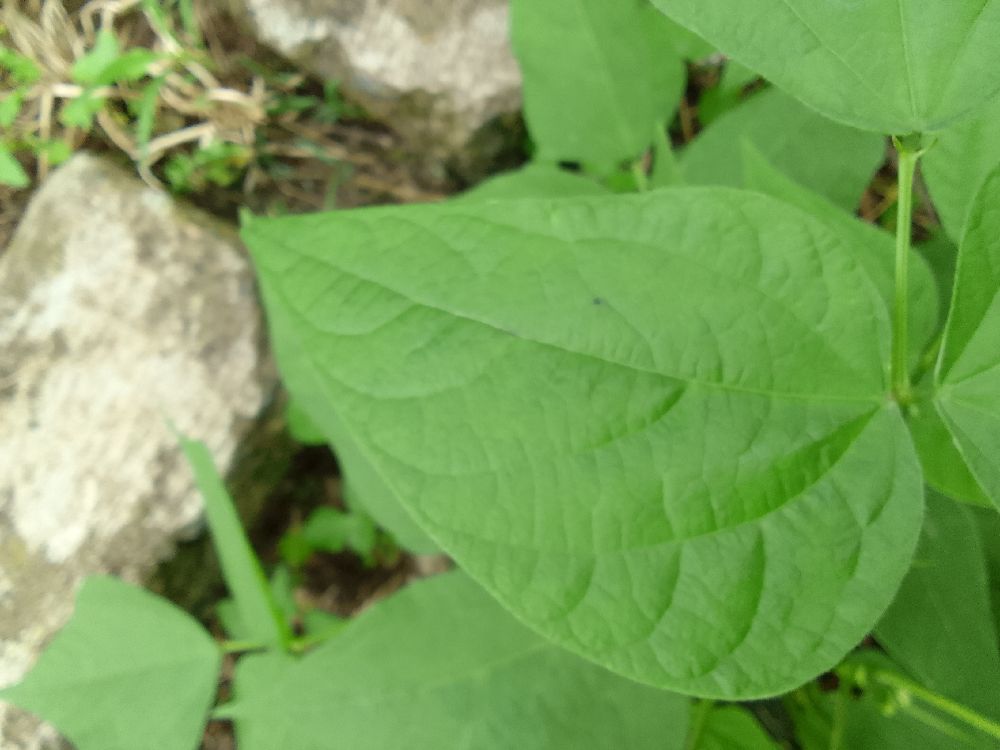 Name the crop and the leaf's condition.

common bean, healthy
